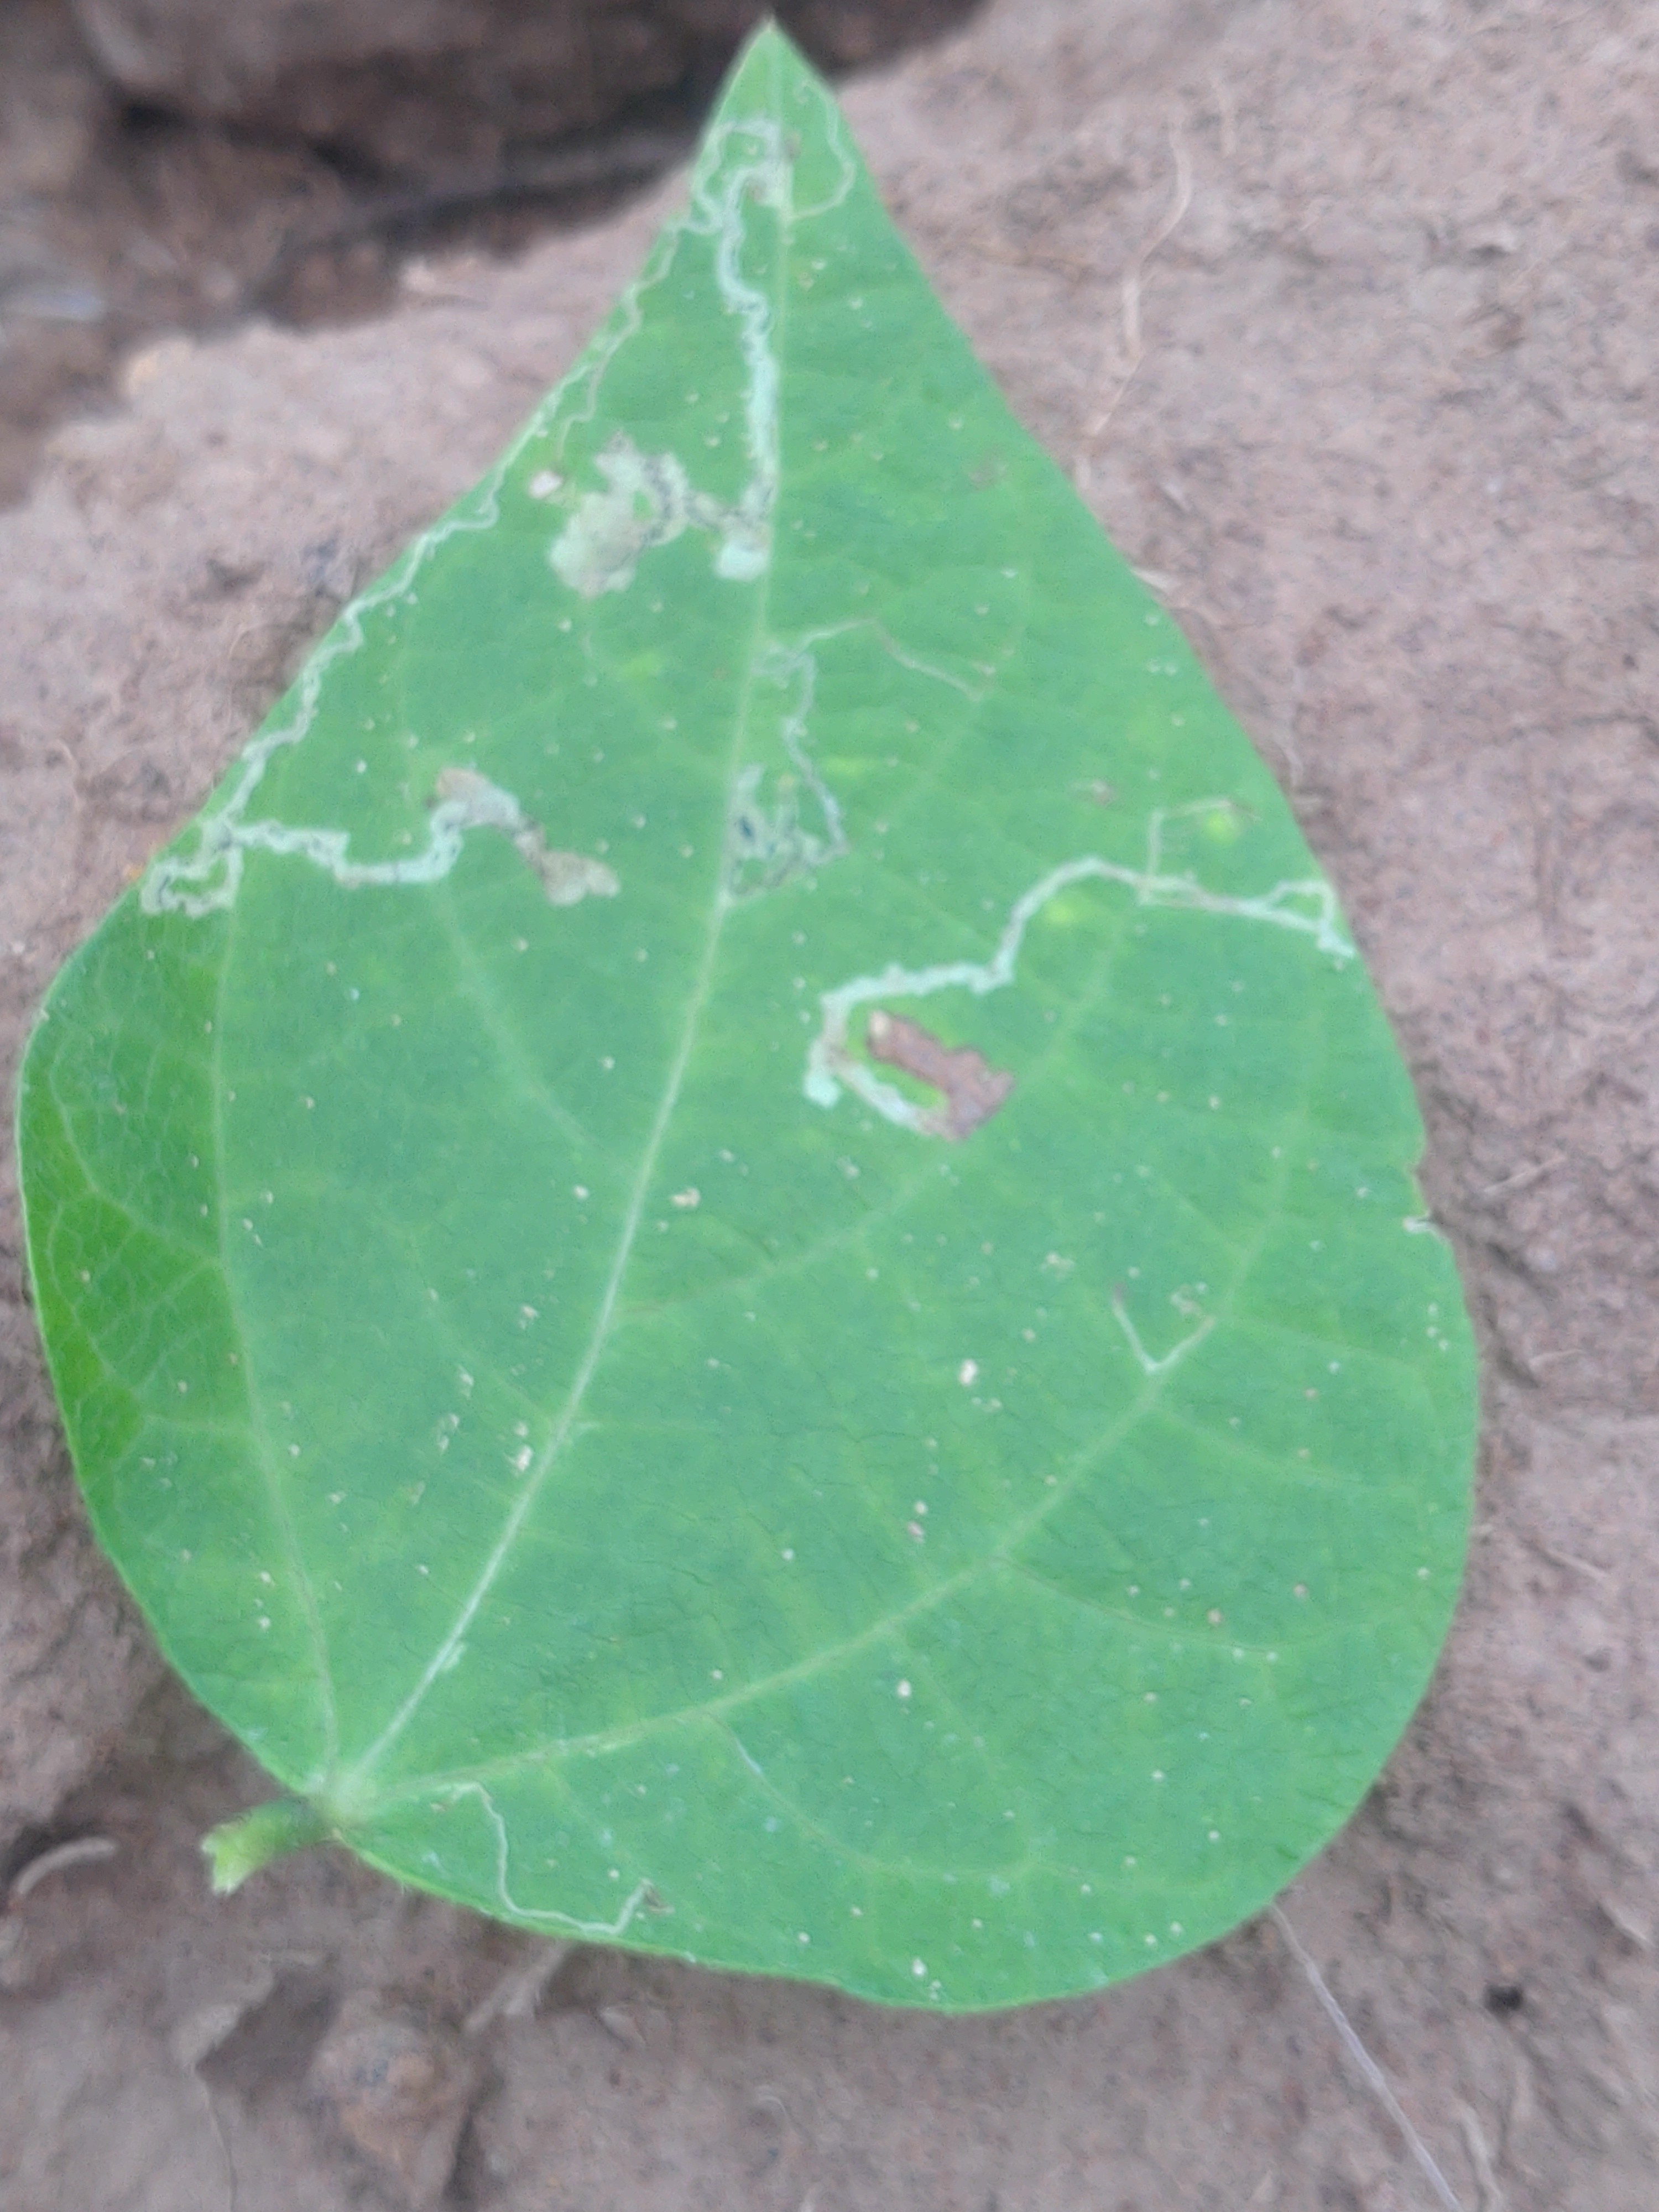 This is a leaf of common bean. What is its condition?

anthracnose
